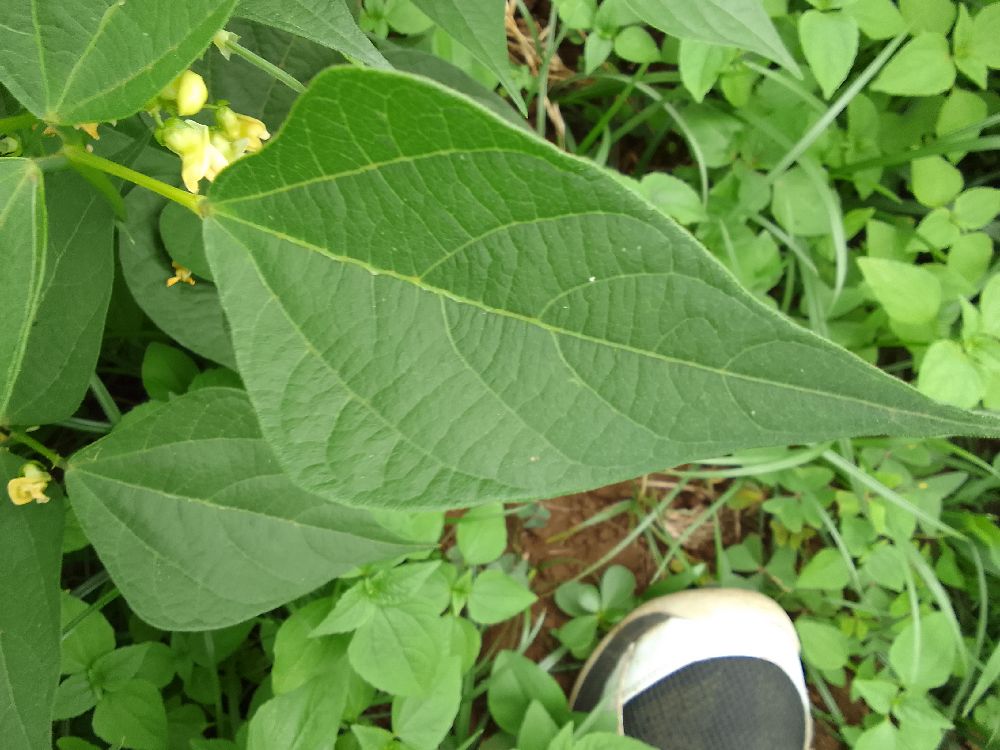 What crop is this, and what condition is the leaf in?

common bean, healthy
